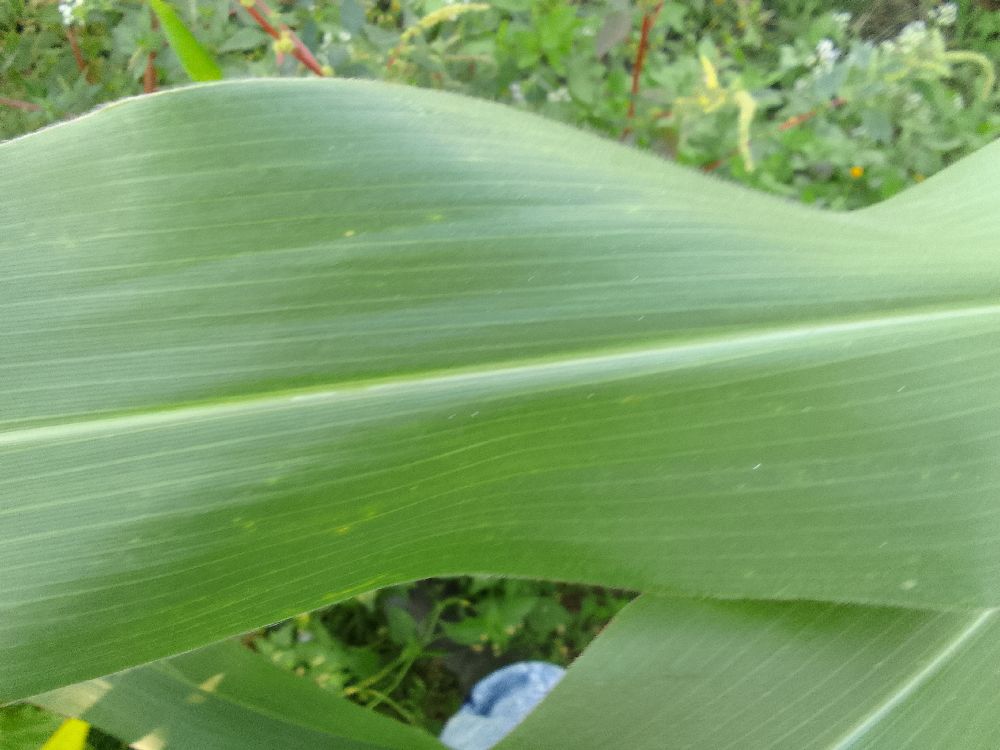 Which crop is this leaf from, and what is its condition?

maize, healthy
